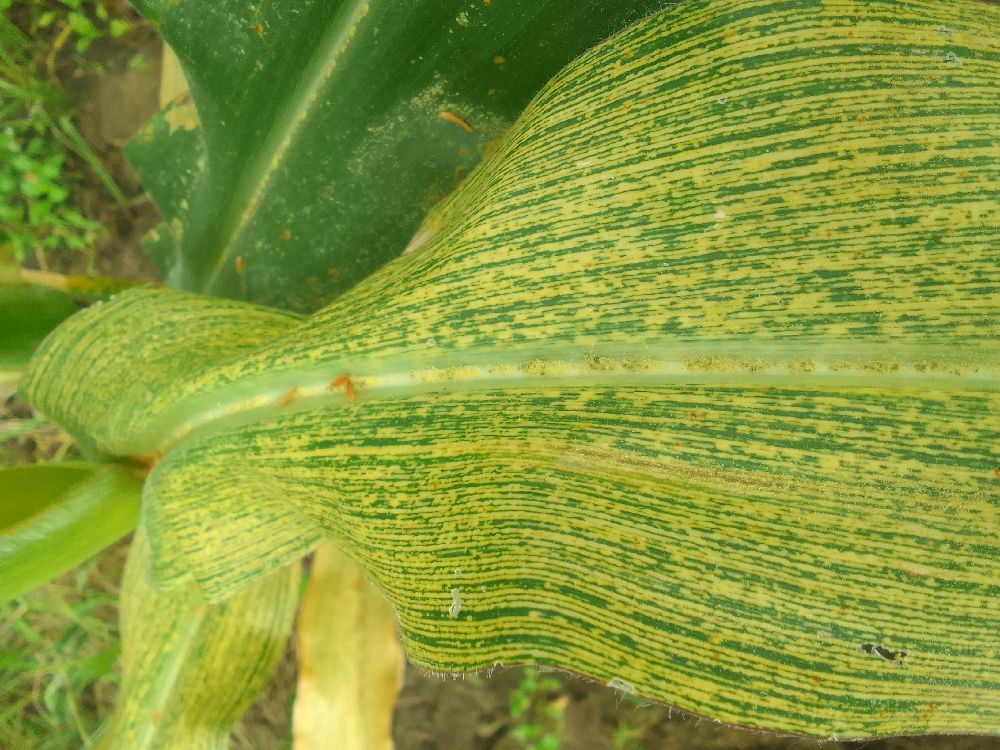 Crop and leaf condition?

maize, maize streak virus
